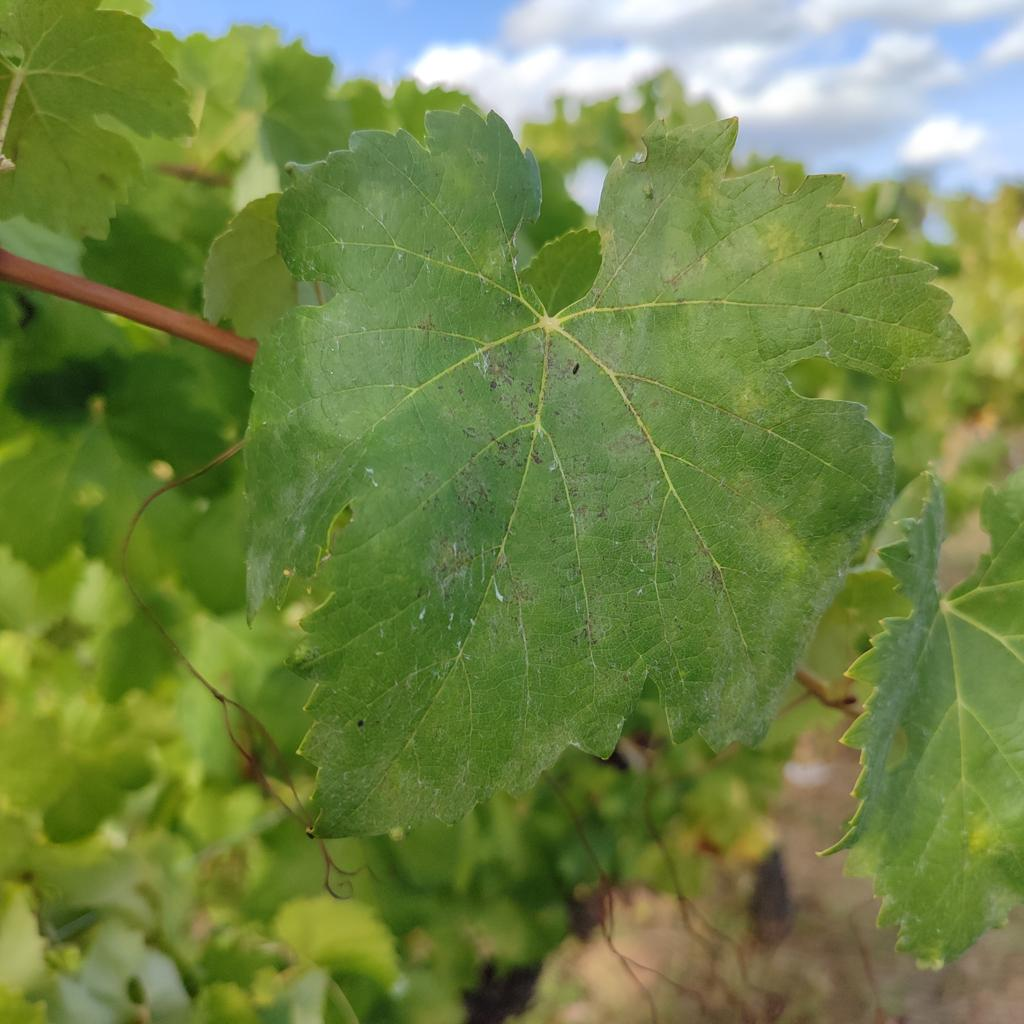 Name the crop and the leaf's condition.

grapevine, powdery mildew
